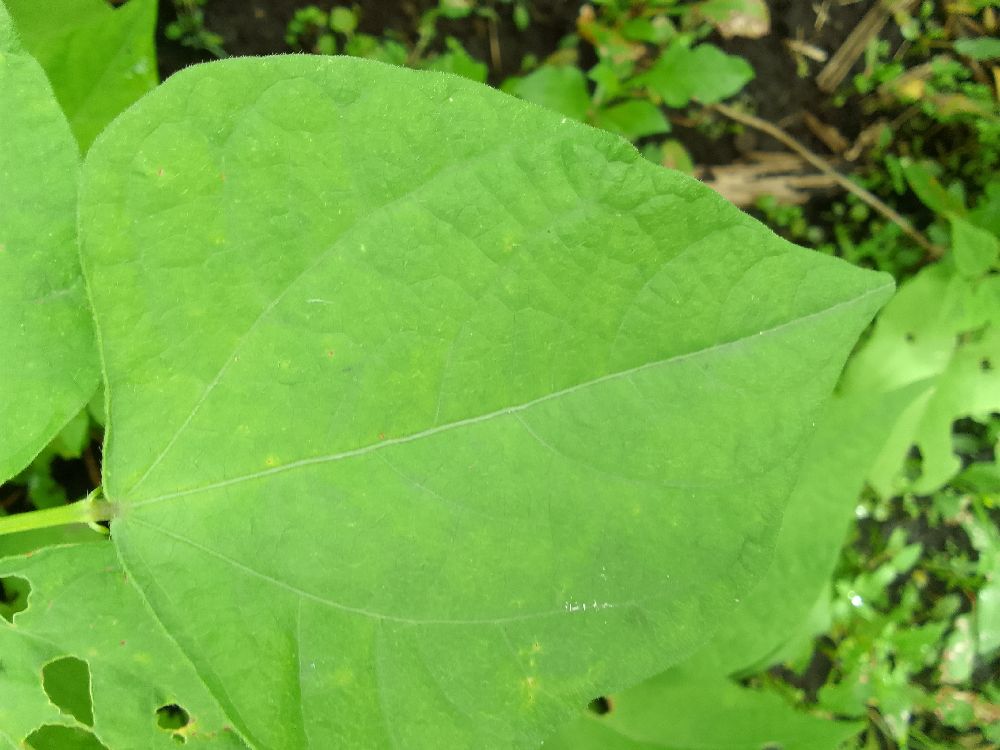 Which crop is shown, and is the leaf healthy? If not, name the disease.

common bean, healthy
